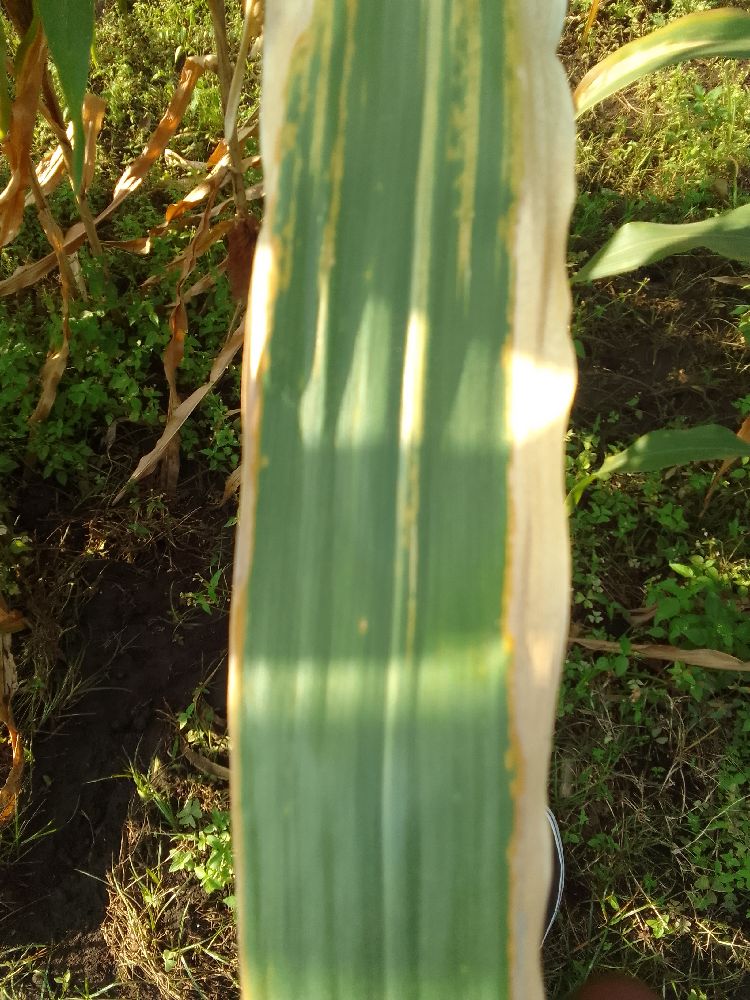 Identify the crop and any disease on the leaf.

maize, maize lethal necrosis
